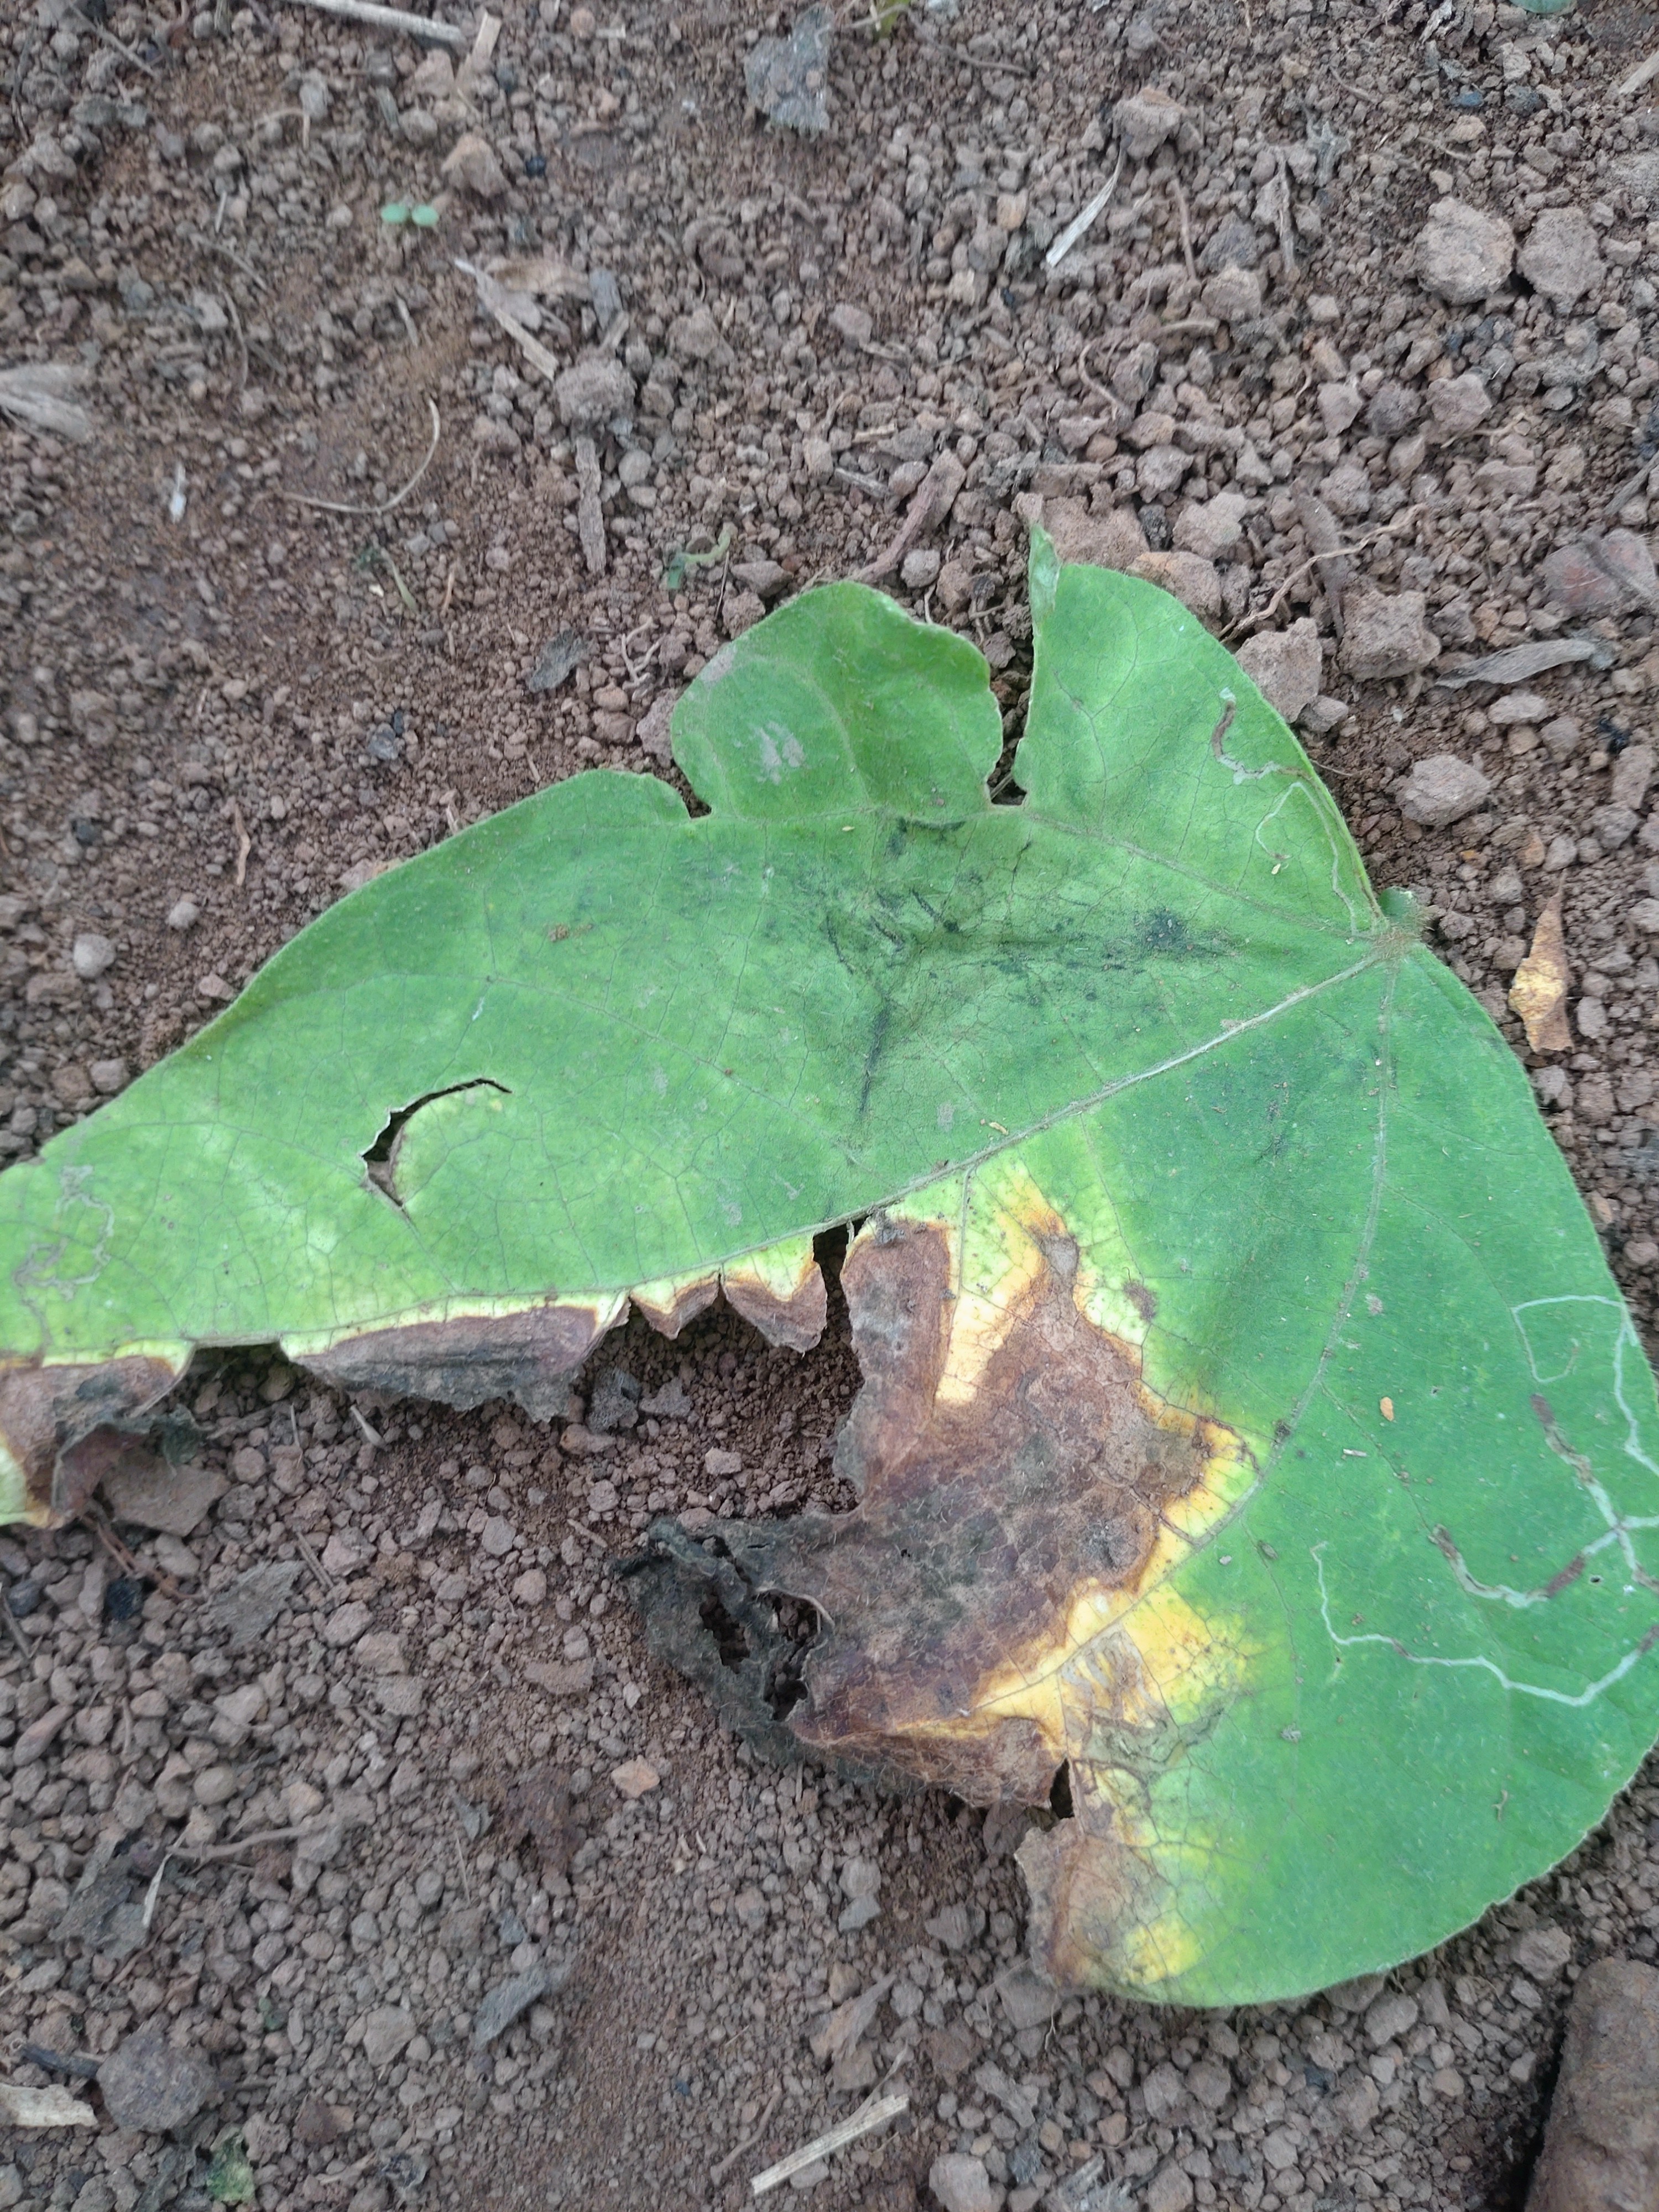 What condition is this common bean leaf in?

anthracnose
